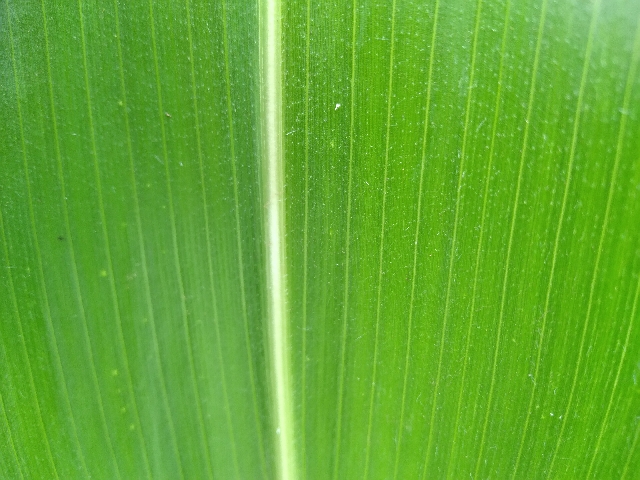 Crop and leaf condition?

maize, healthy
